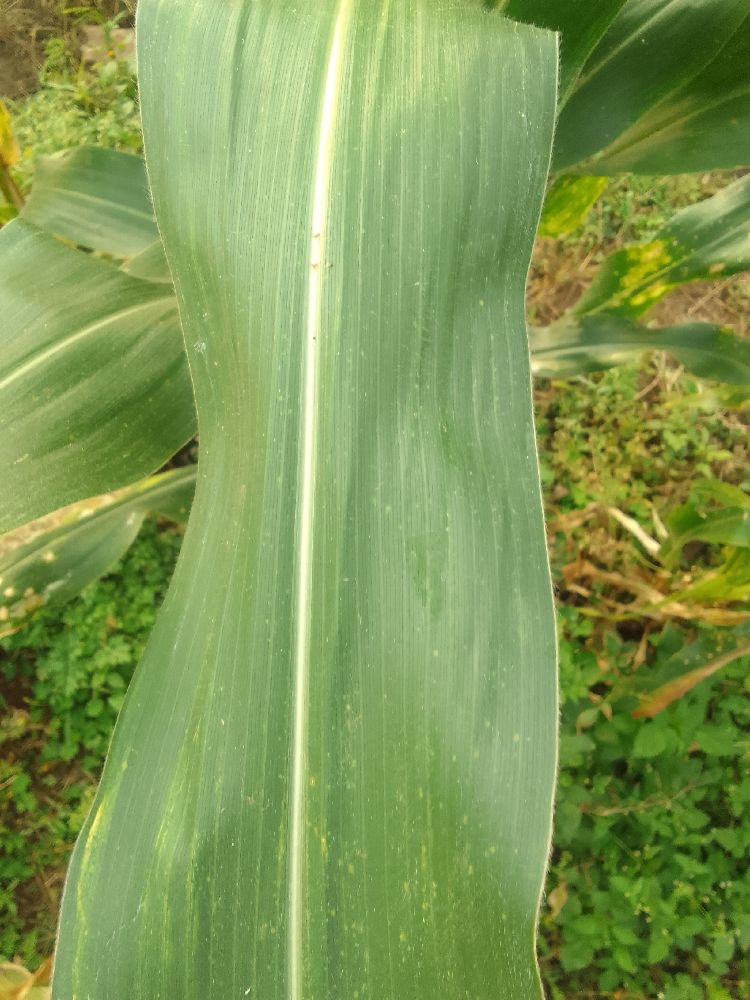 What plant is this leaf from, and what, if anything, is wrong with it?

maize, healthy
